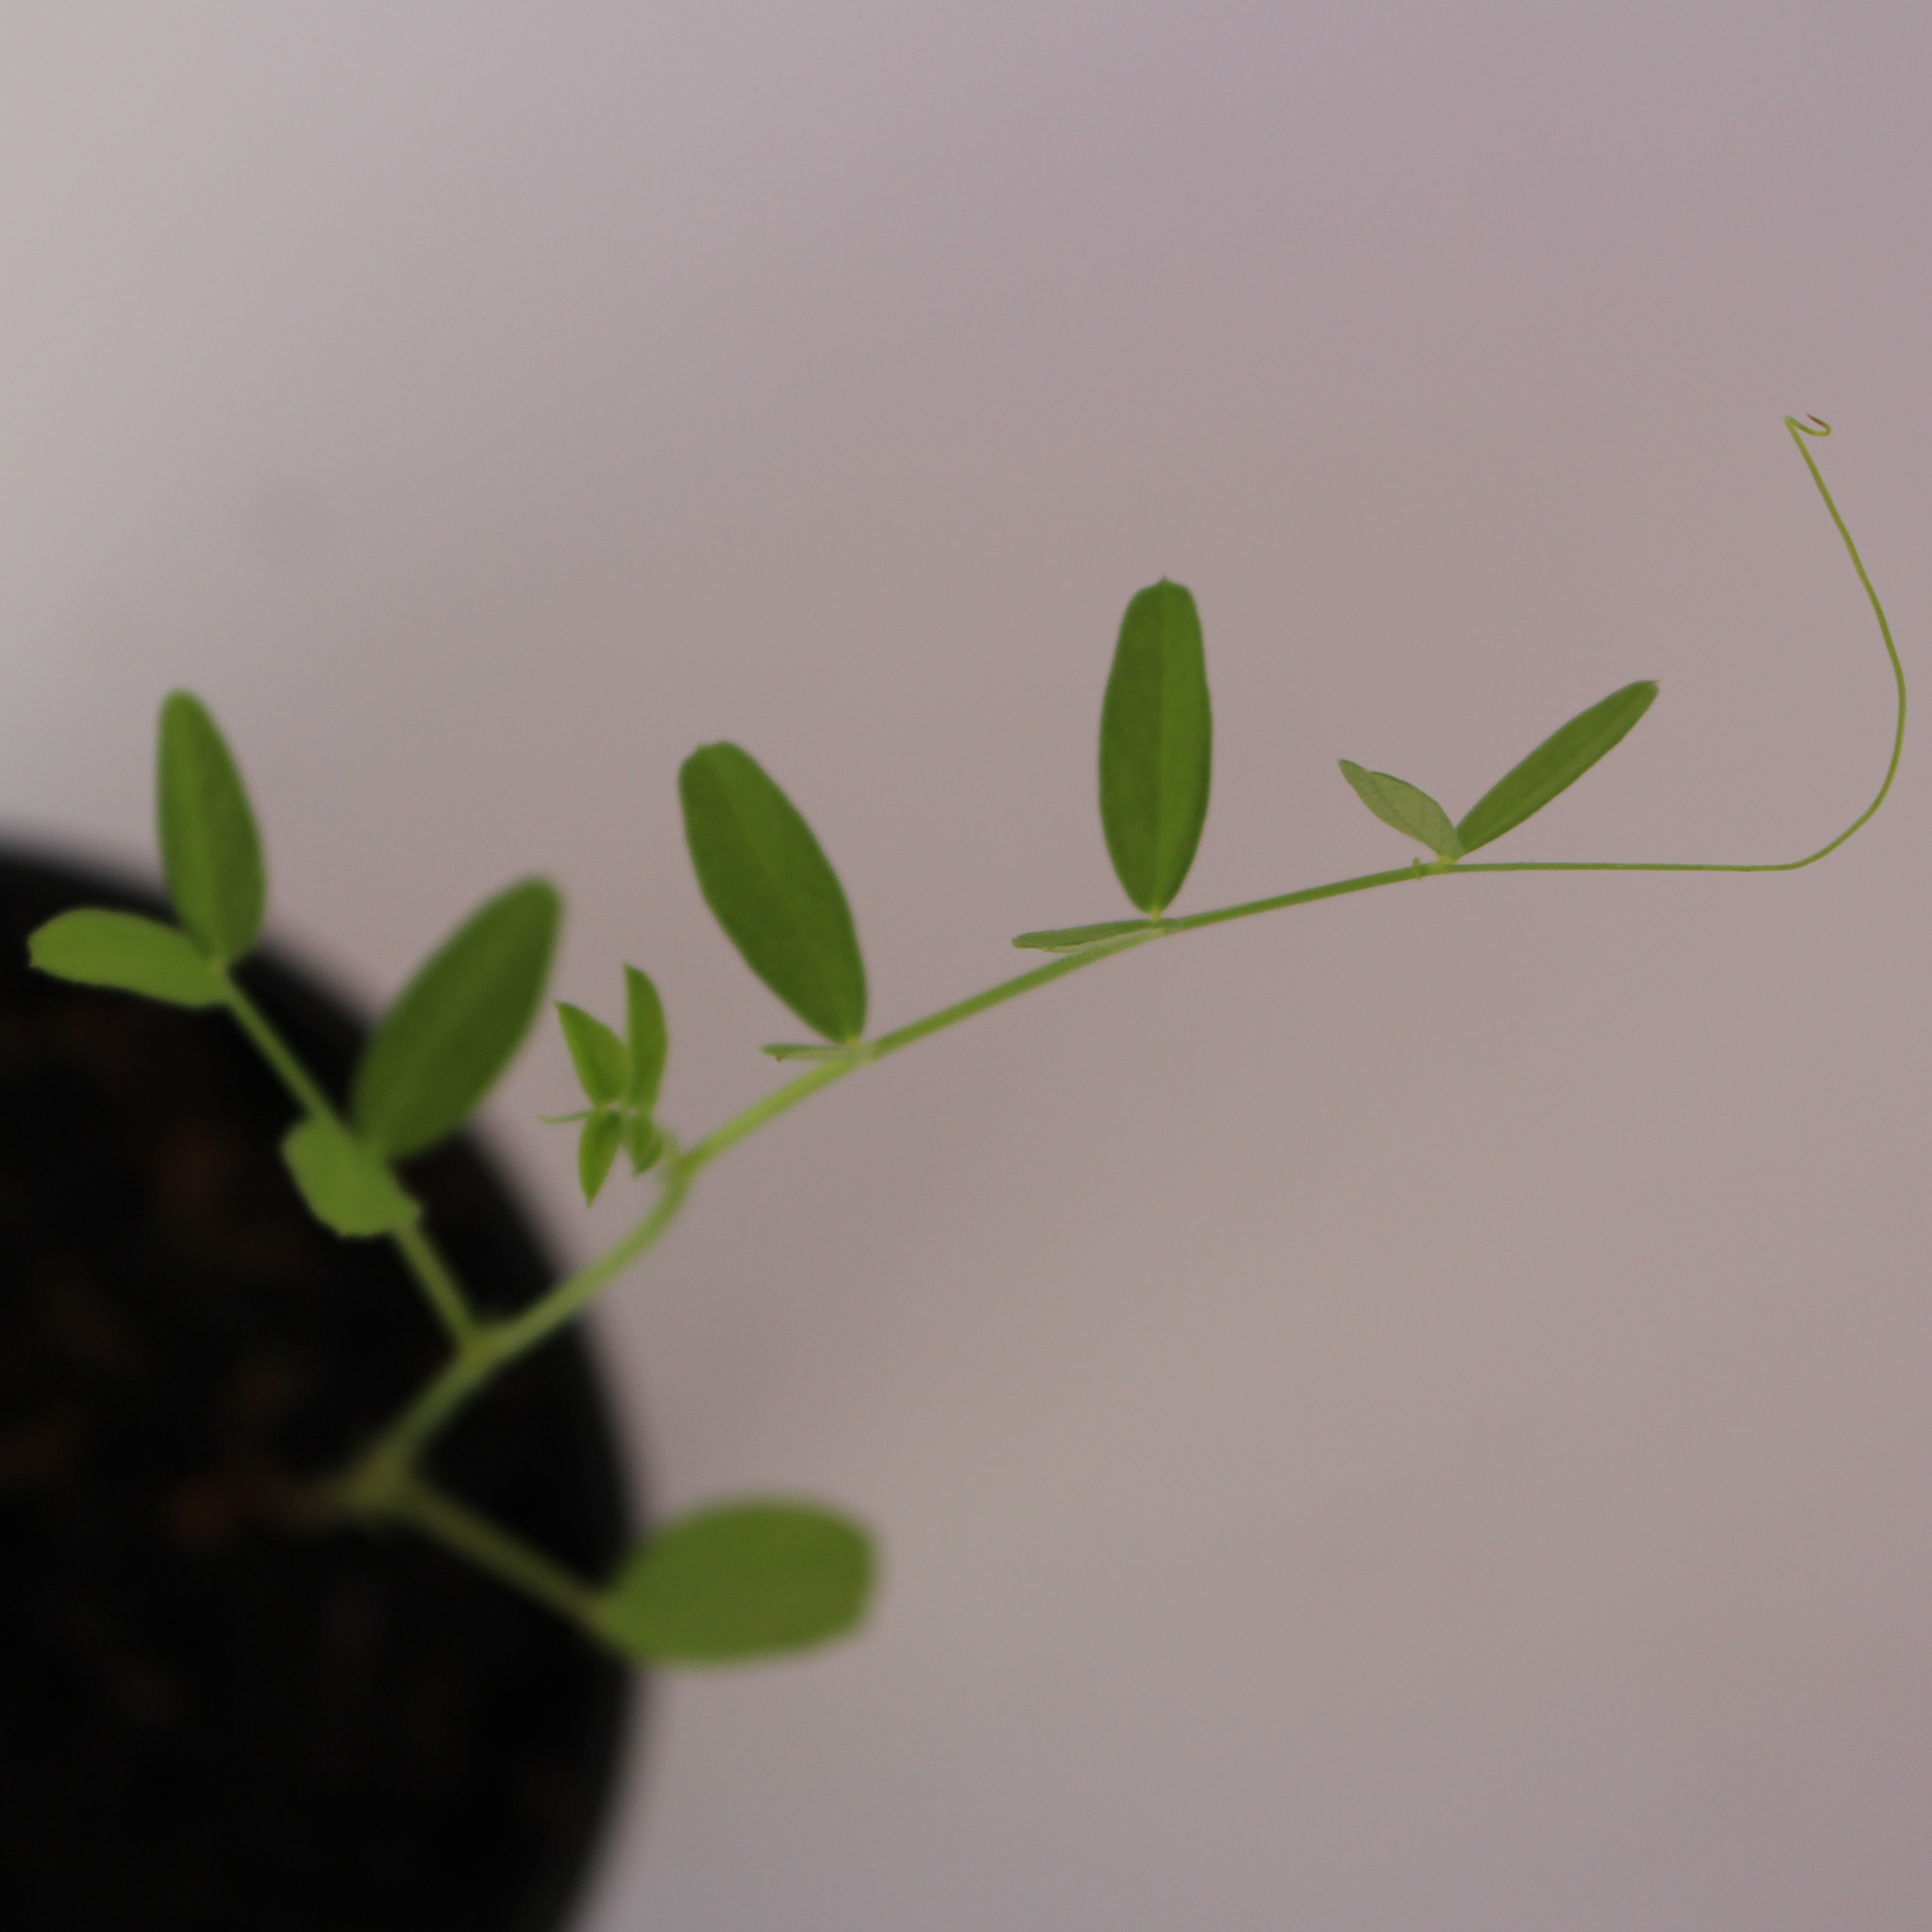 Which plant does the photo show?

Vicia sativa
